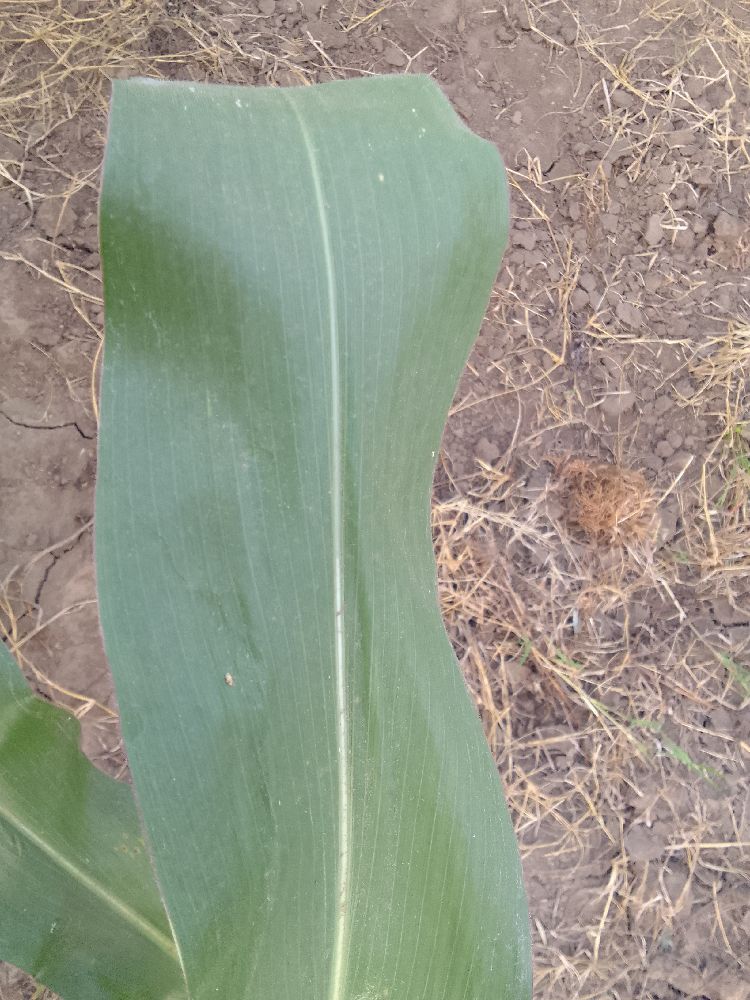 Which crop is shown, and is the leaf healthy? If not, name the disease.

maize, healthy
